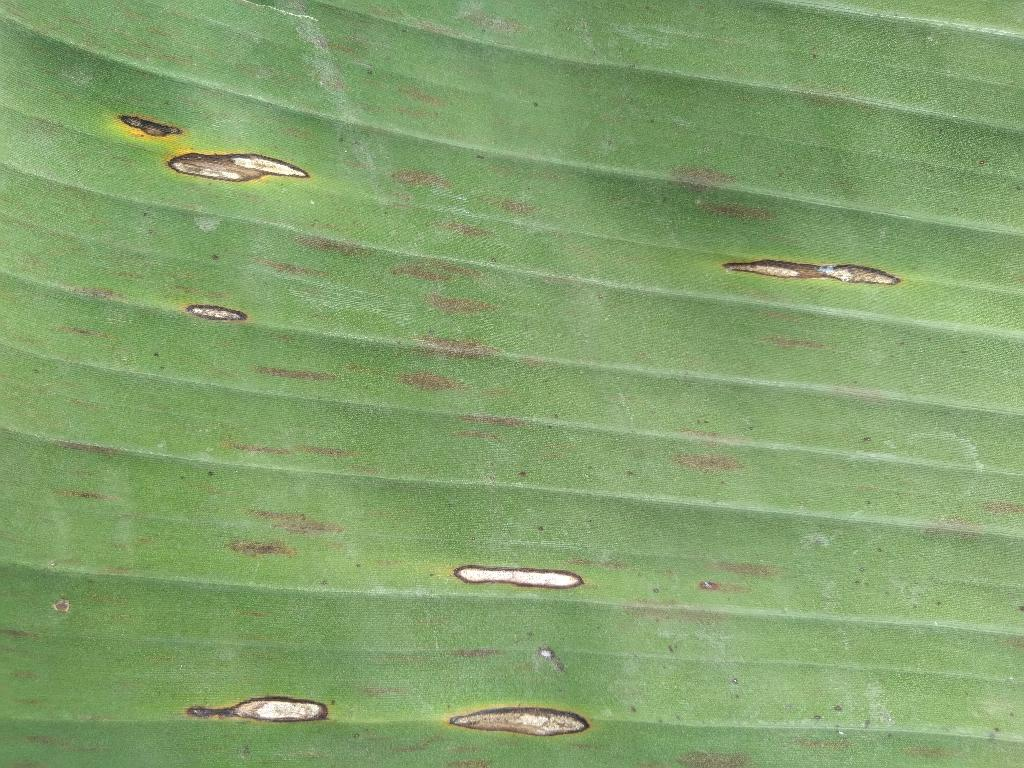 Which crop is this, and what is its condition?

banana, black sigatoka
